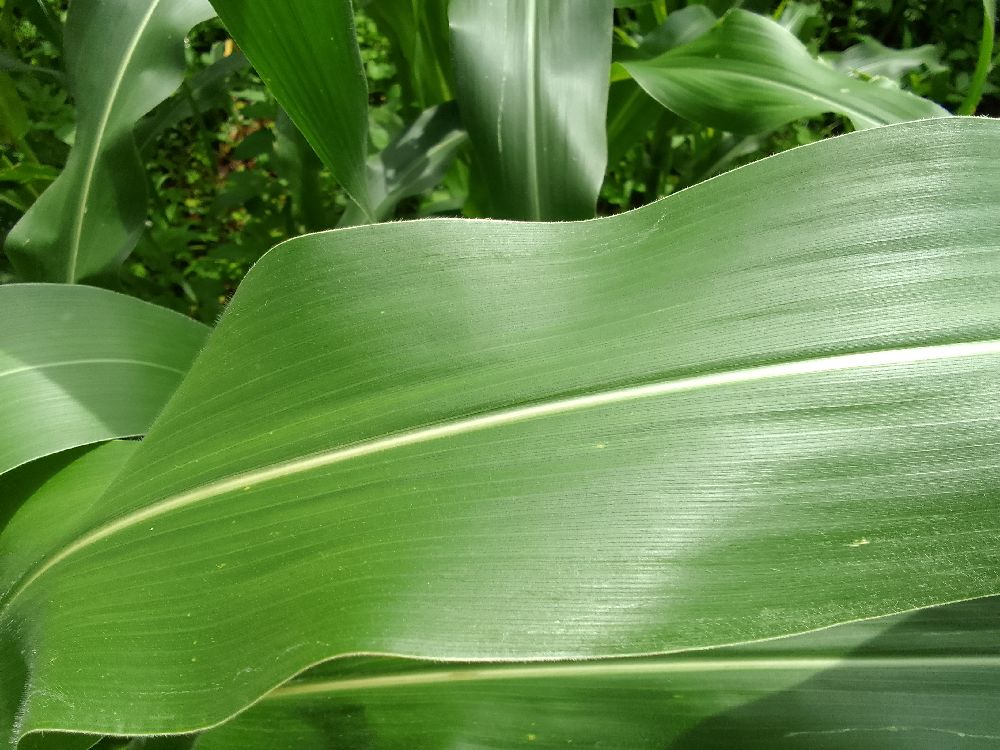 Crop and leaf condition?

maize, healthy
